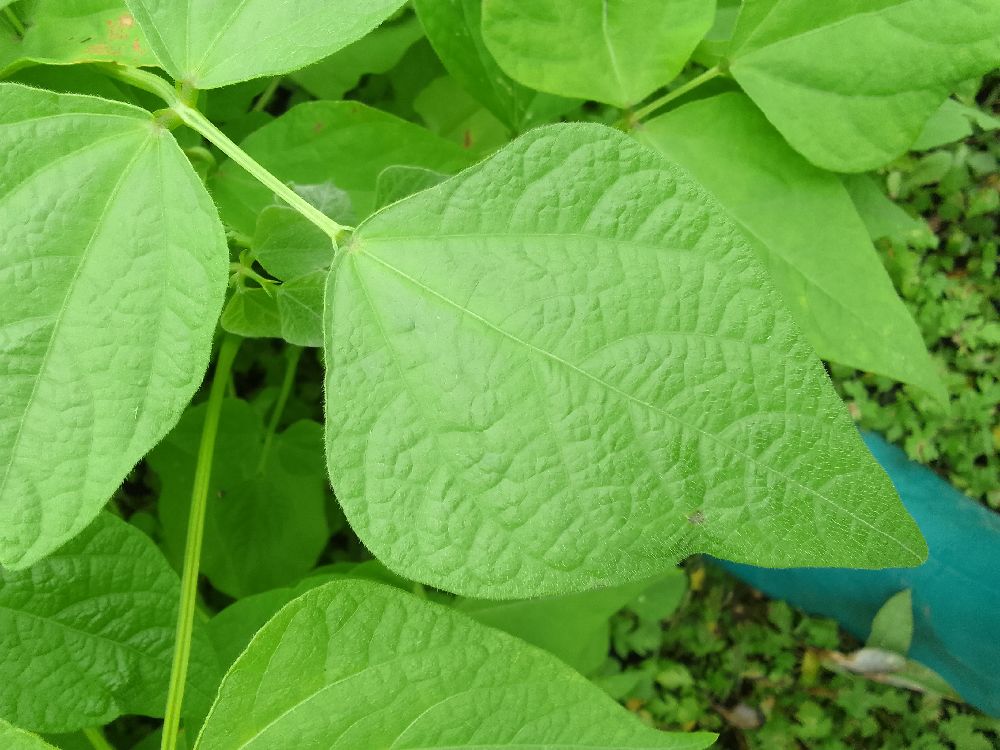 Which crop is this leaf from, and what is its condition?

common bean, healthy
